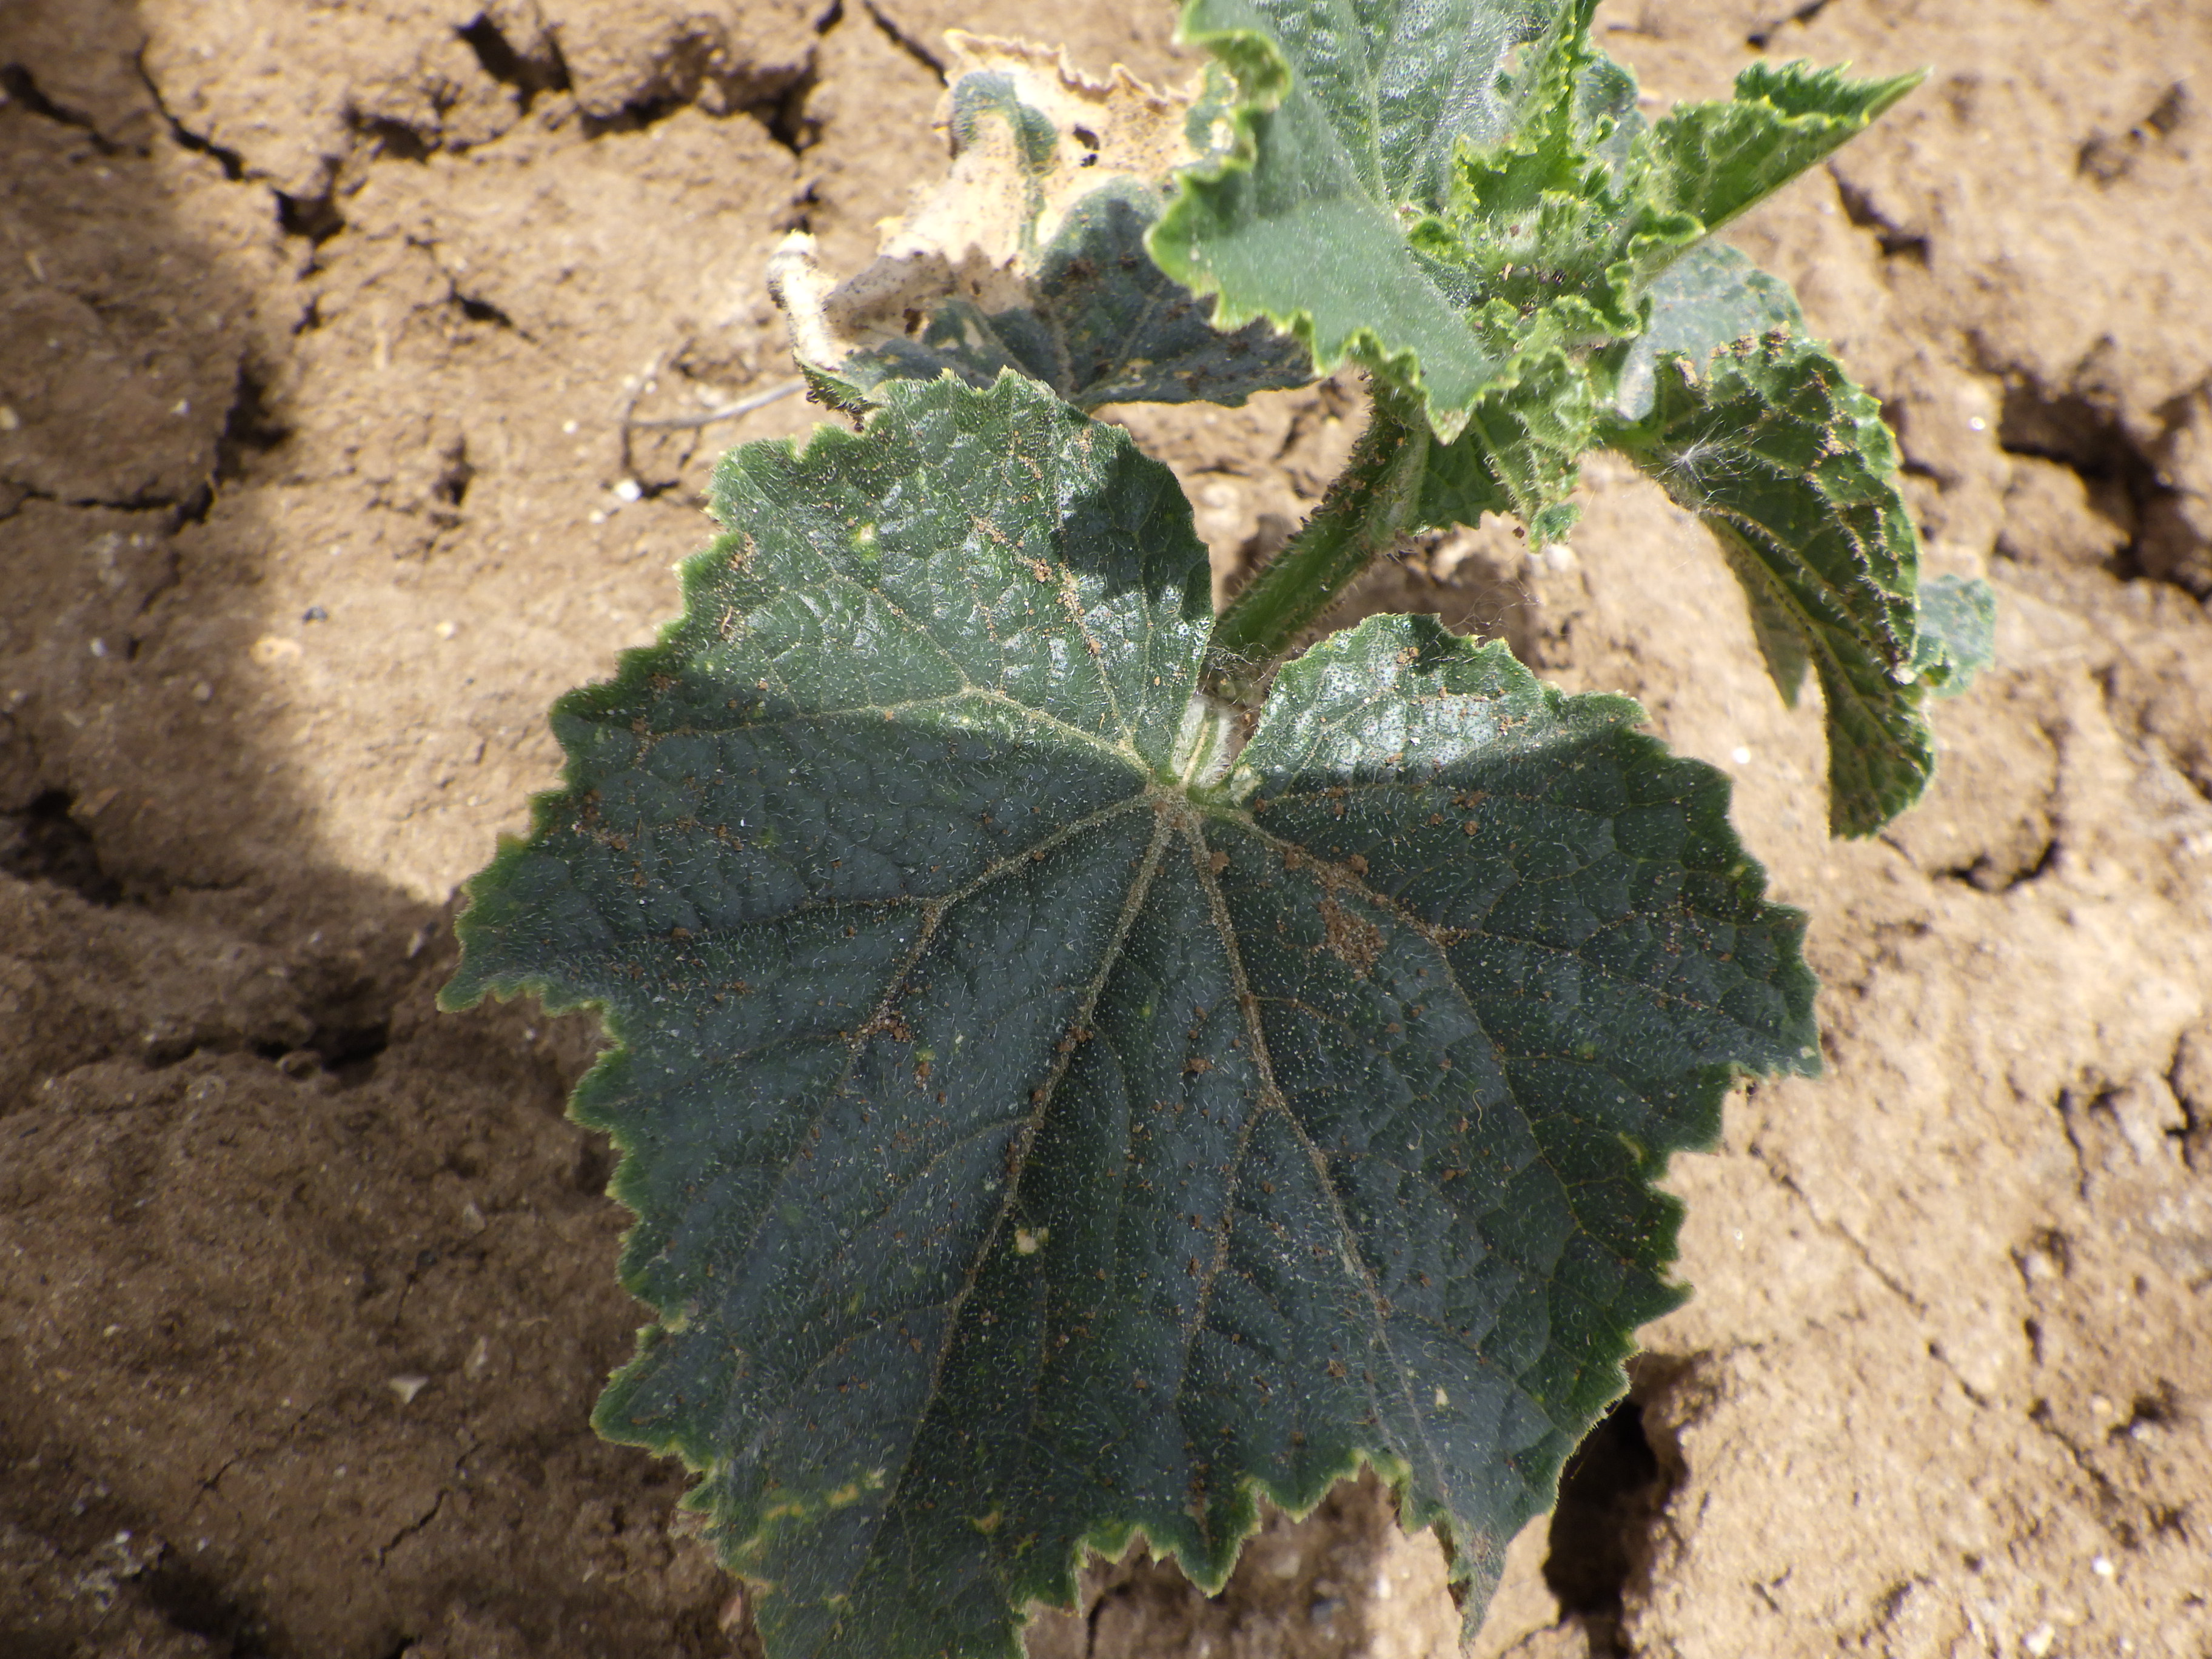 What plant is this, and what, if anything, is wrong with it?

cucumber, healthy
